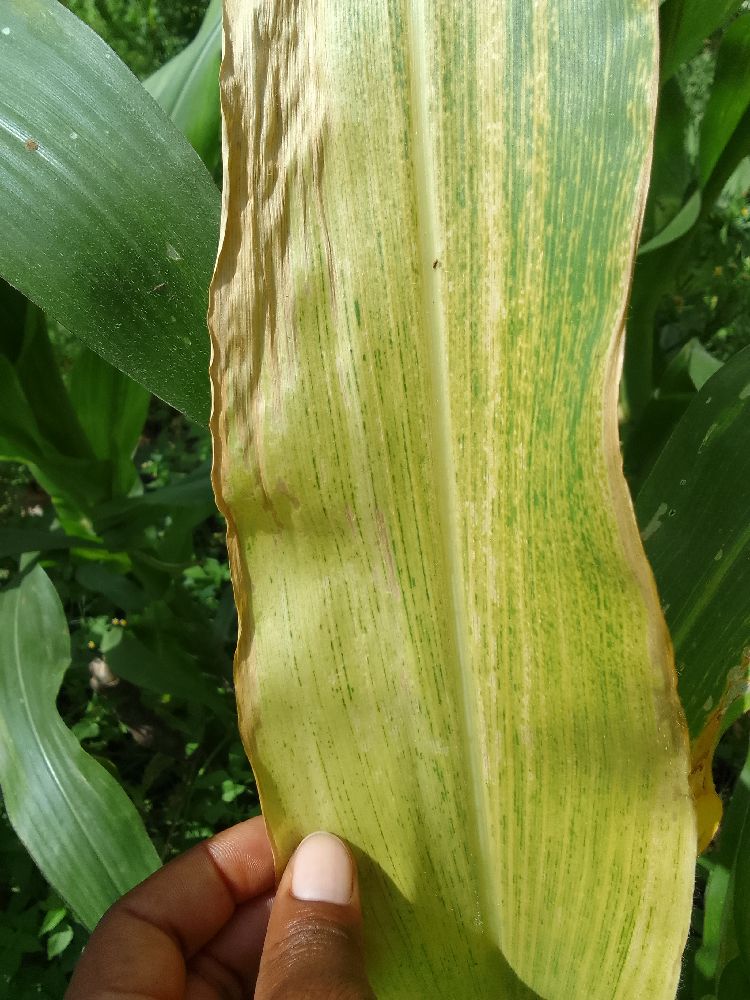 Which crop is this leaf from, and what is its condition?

maize, maize lethal necrosis
